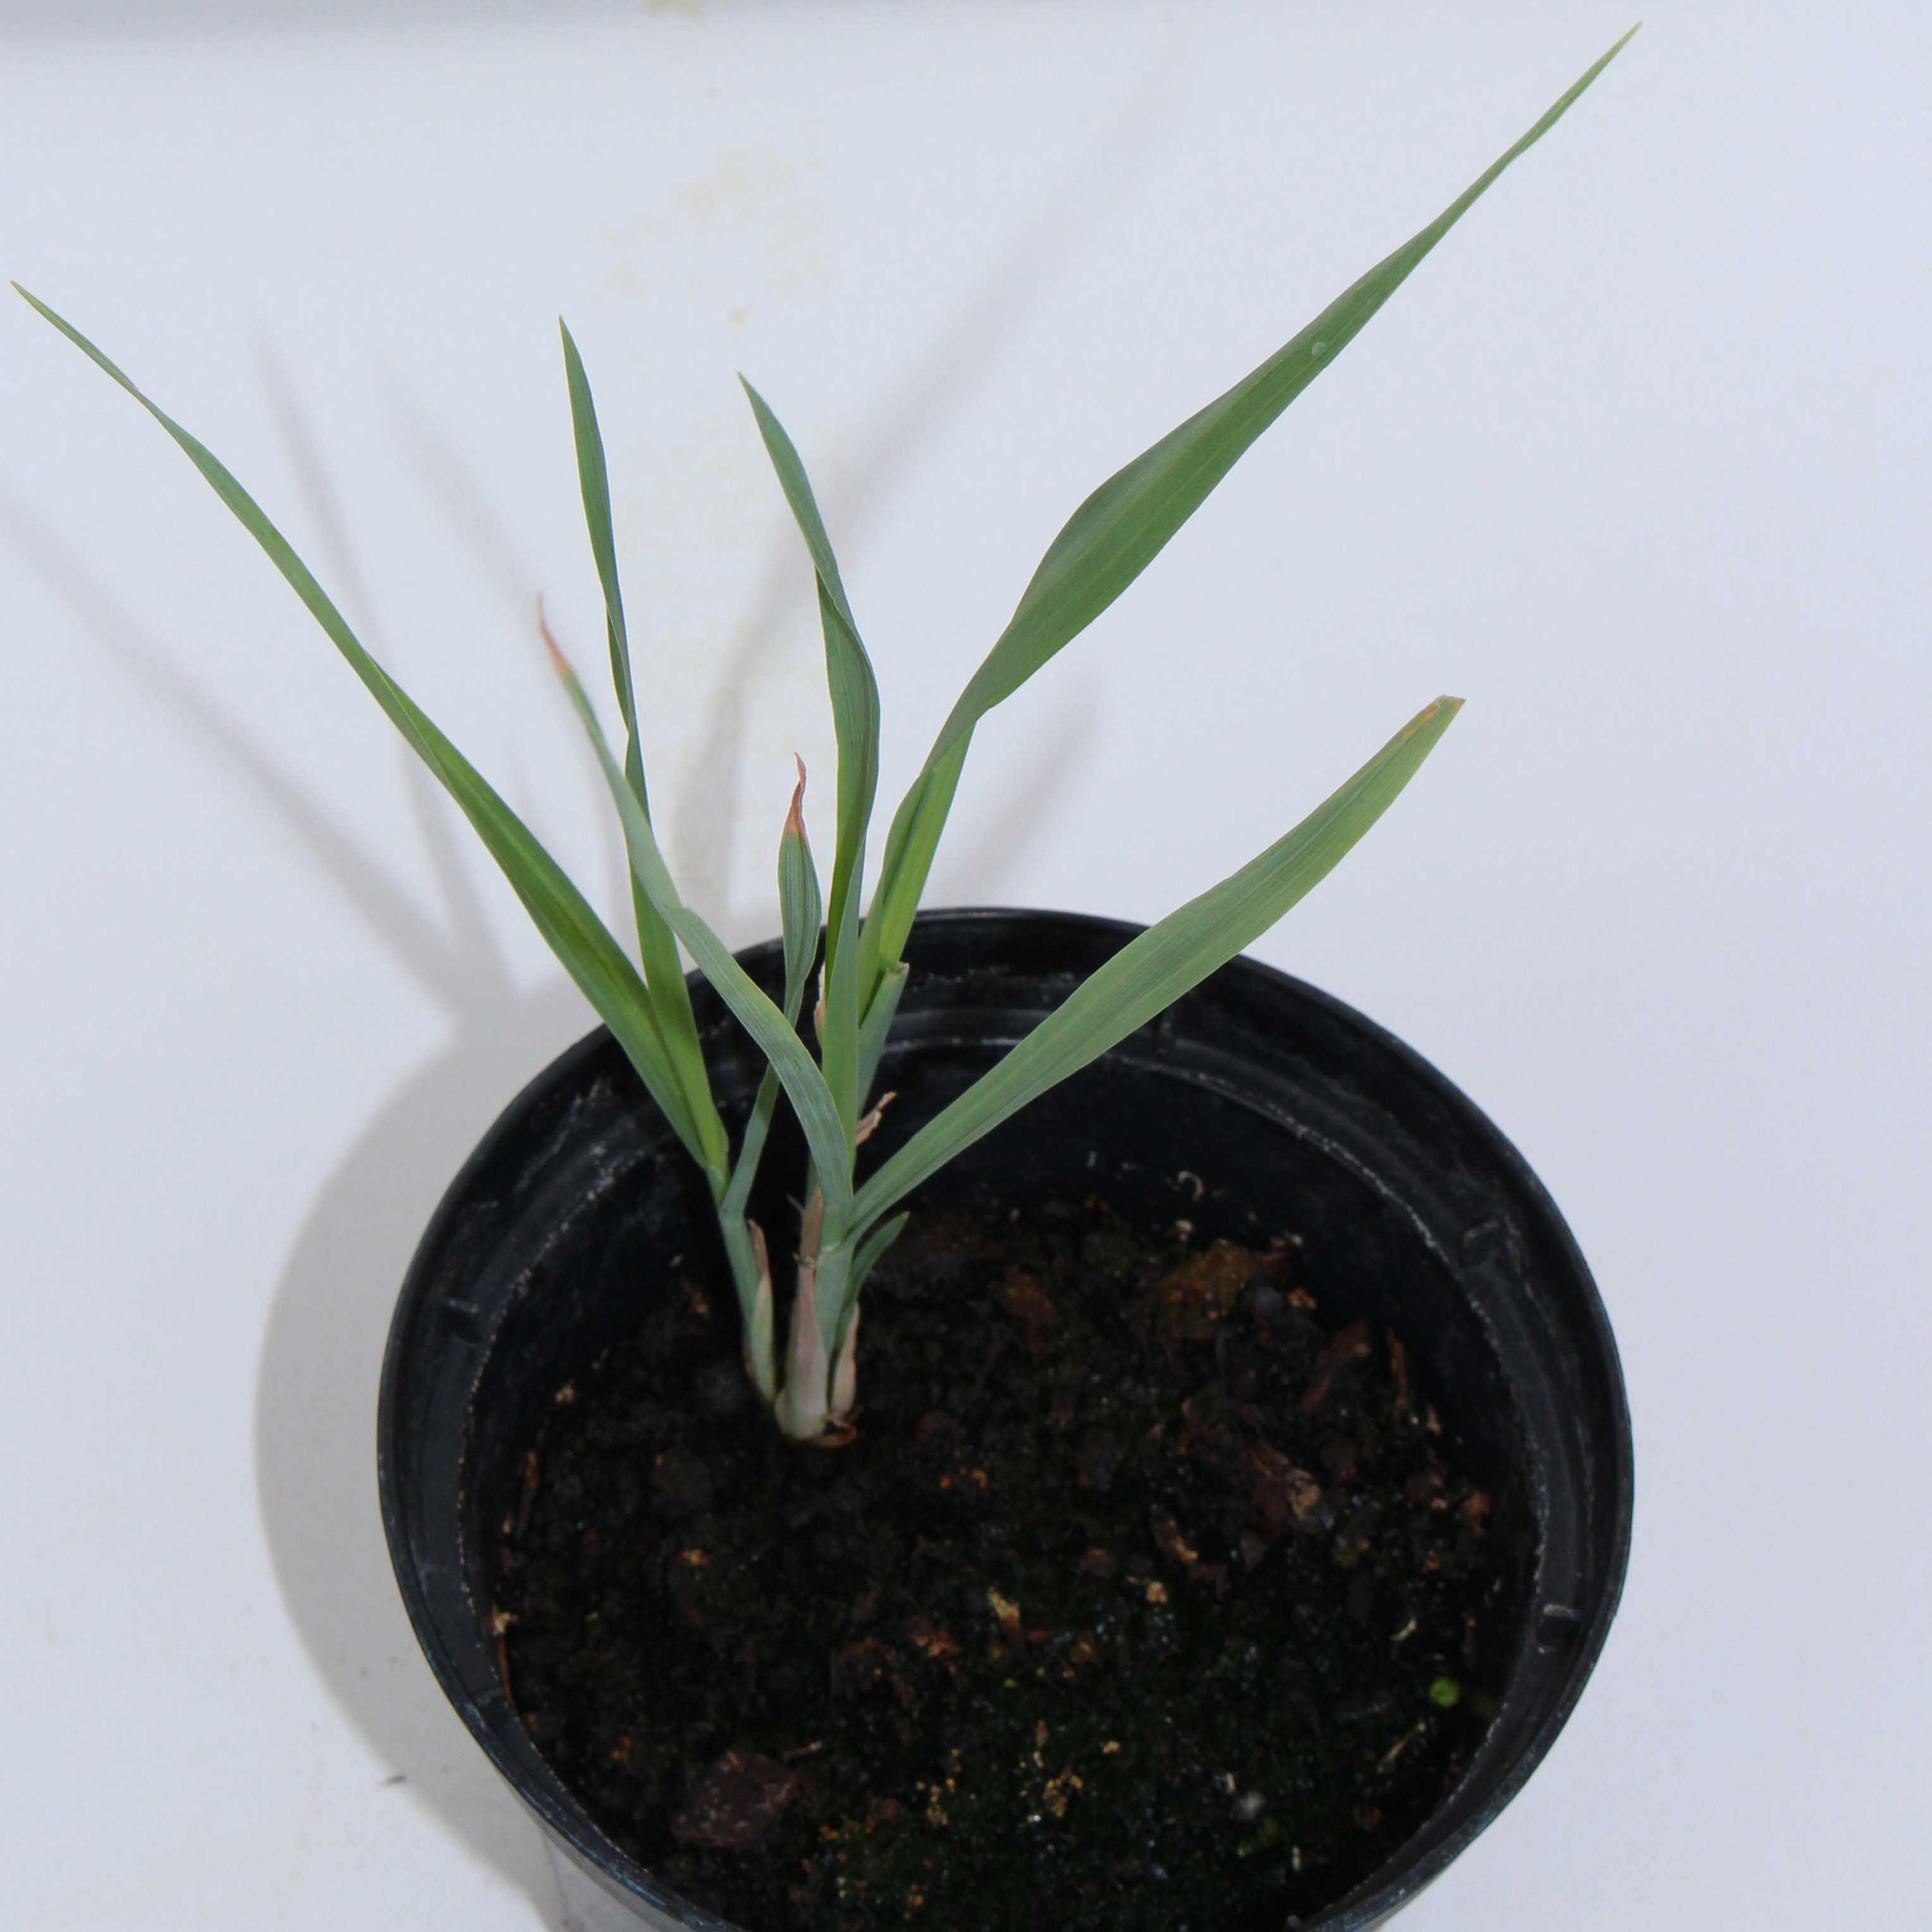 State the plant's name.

Avena sterilis
